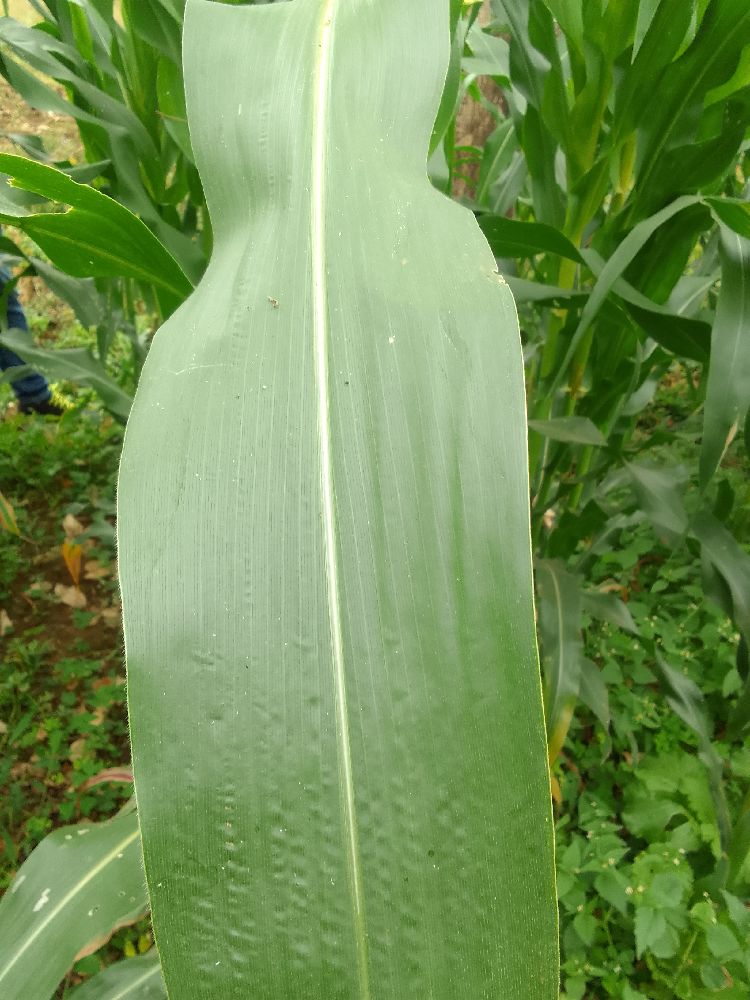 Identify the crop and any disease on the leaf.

maize, healthy
